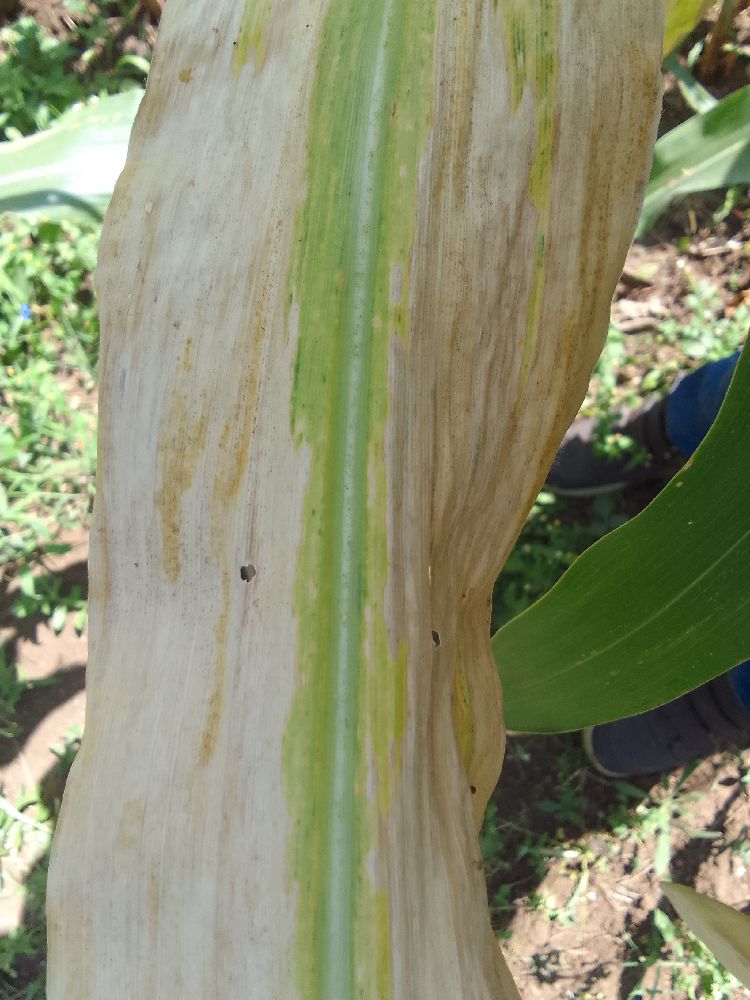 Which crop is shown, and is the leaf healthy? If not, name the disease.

maize, maize lethal necrosis
